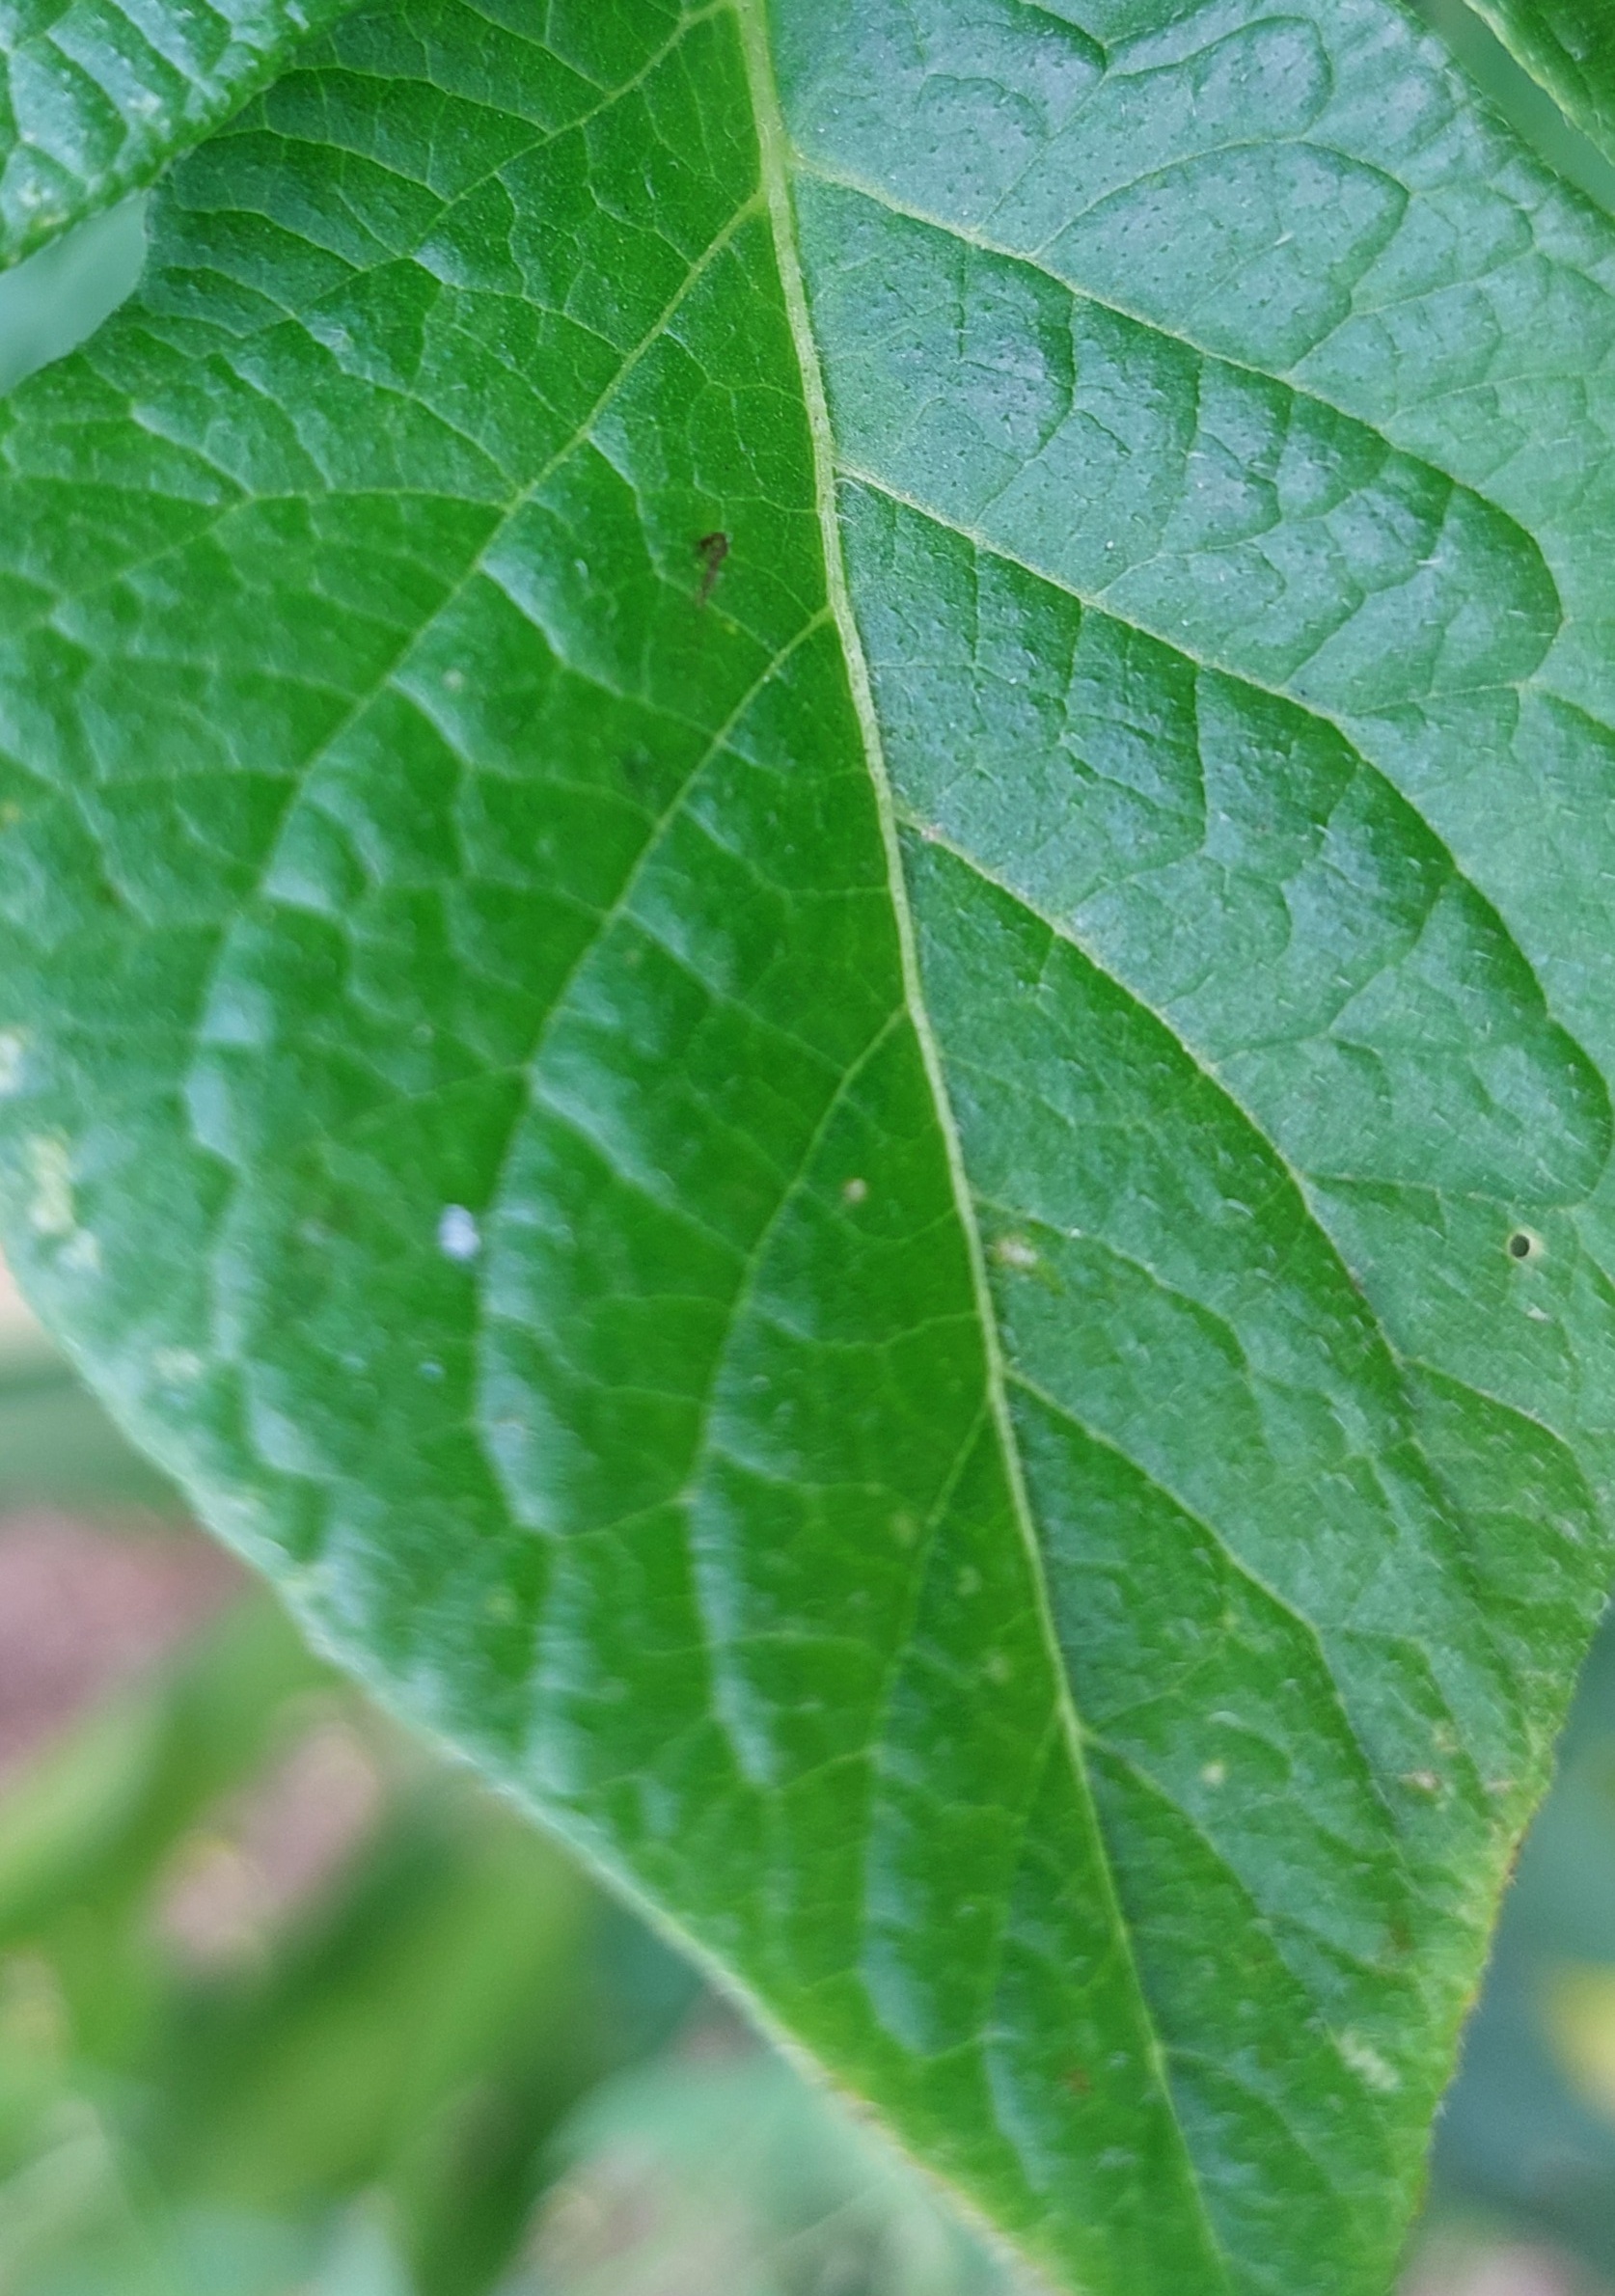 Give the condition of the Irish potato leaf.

healthy
